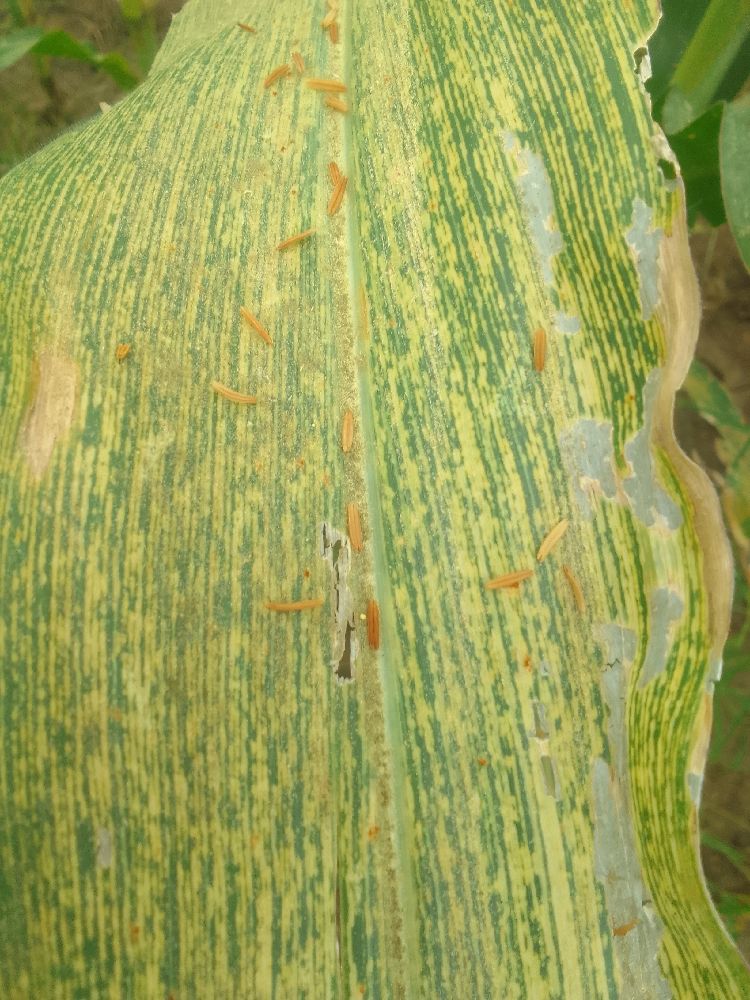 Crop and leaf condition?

maize, maize streak virus
